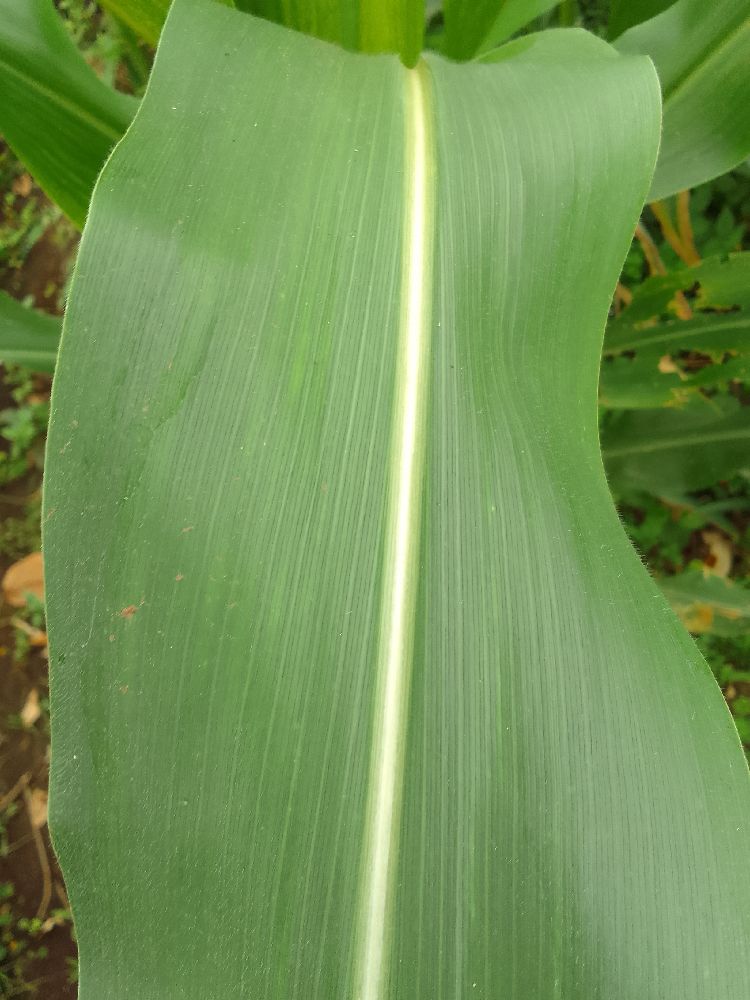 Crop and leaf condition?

maize, healthy
